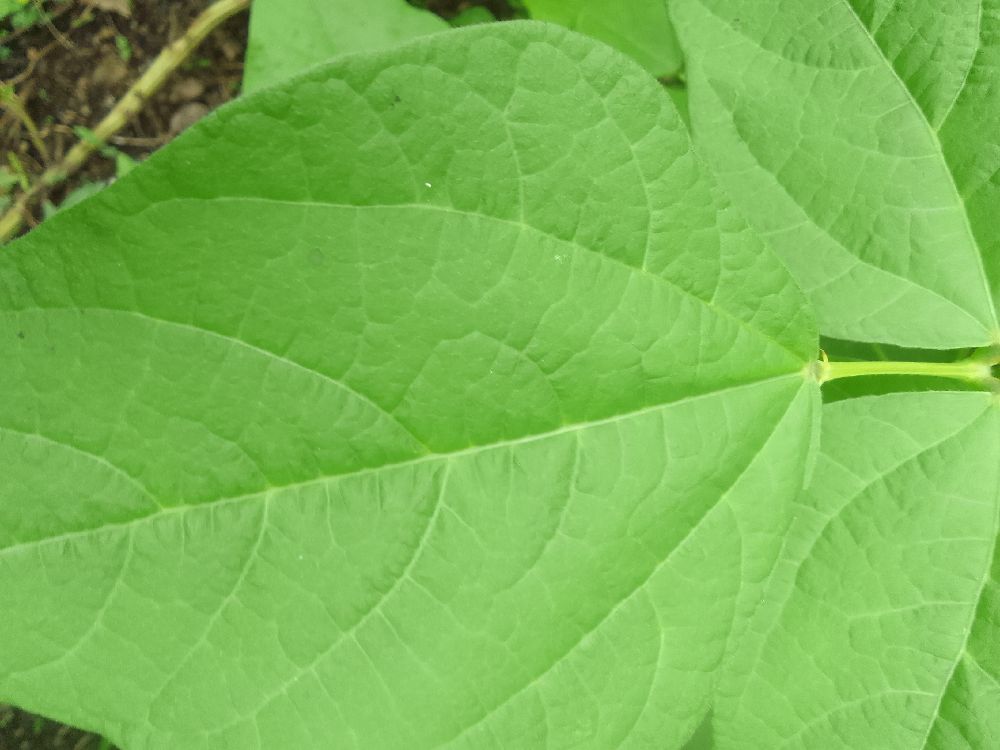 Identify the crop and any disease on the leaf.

common bean, healthy
